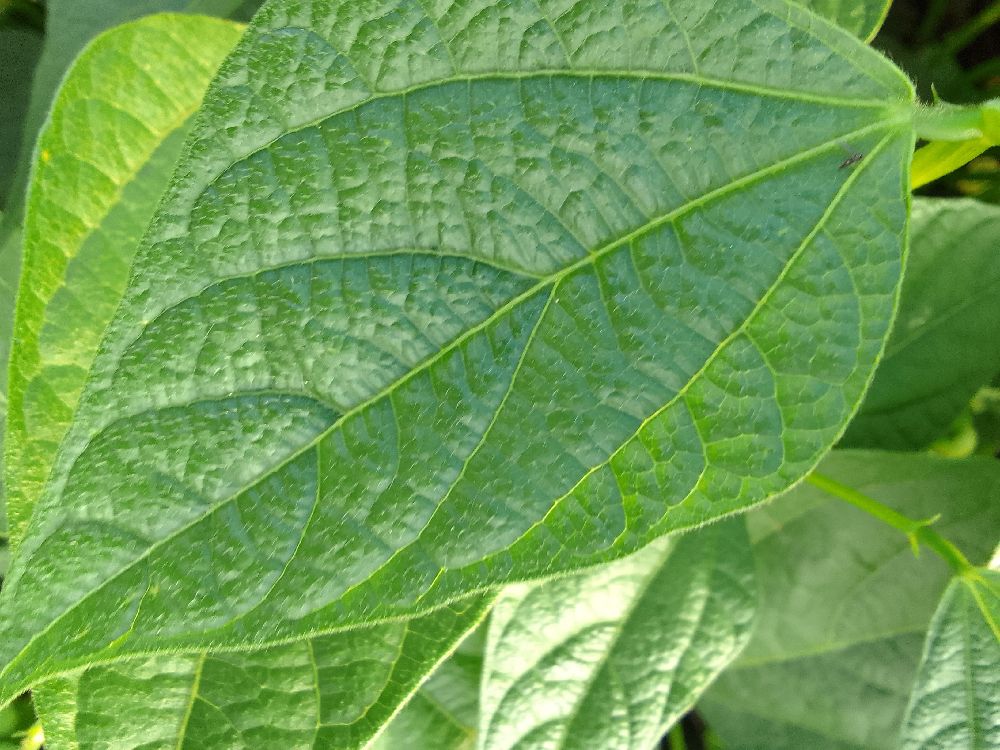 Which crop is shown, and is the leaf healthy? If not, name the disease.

common bean, healthy
